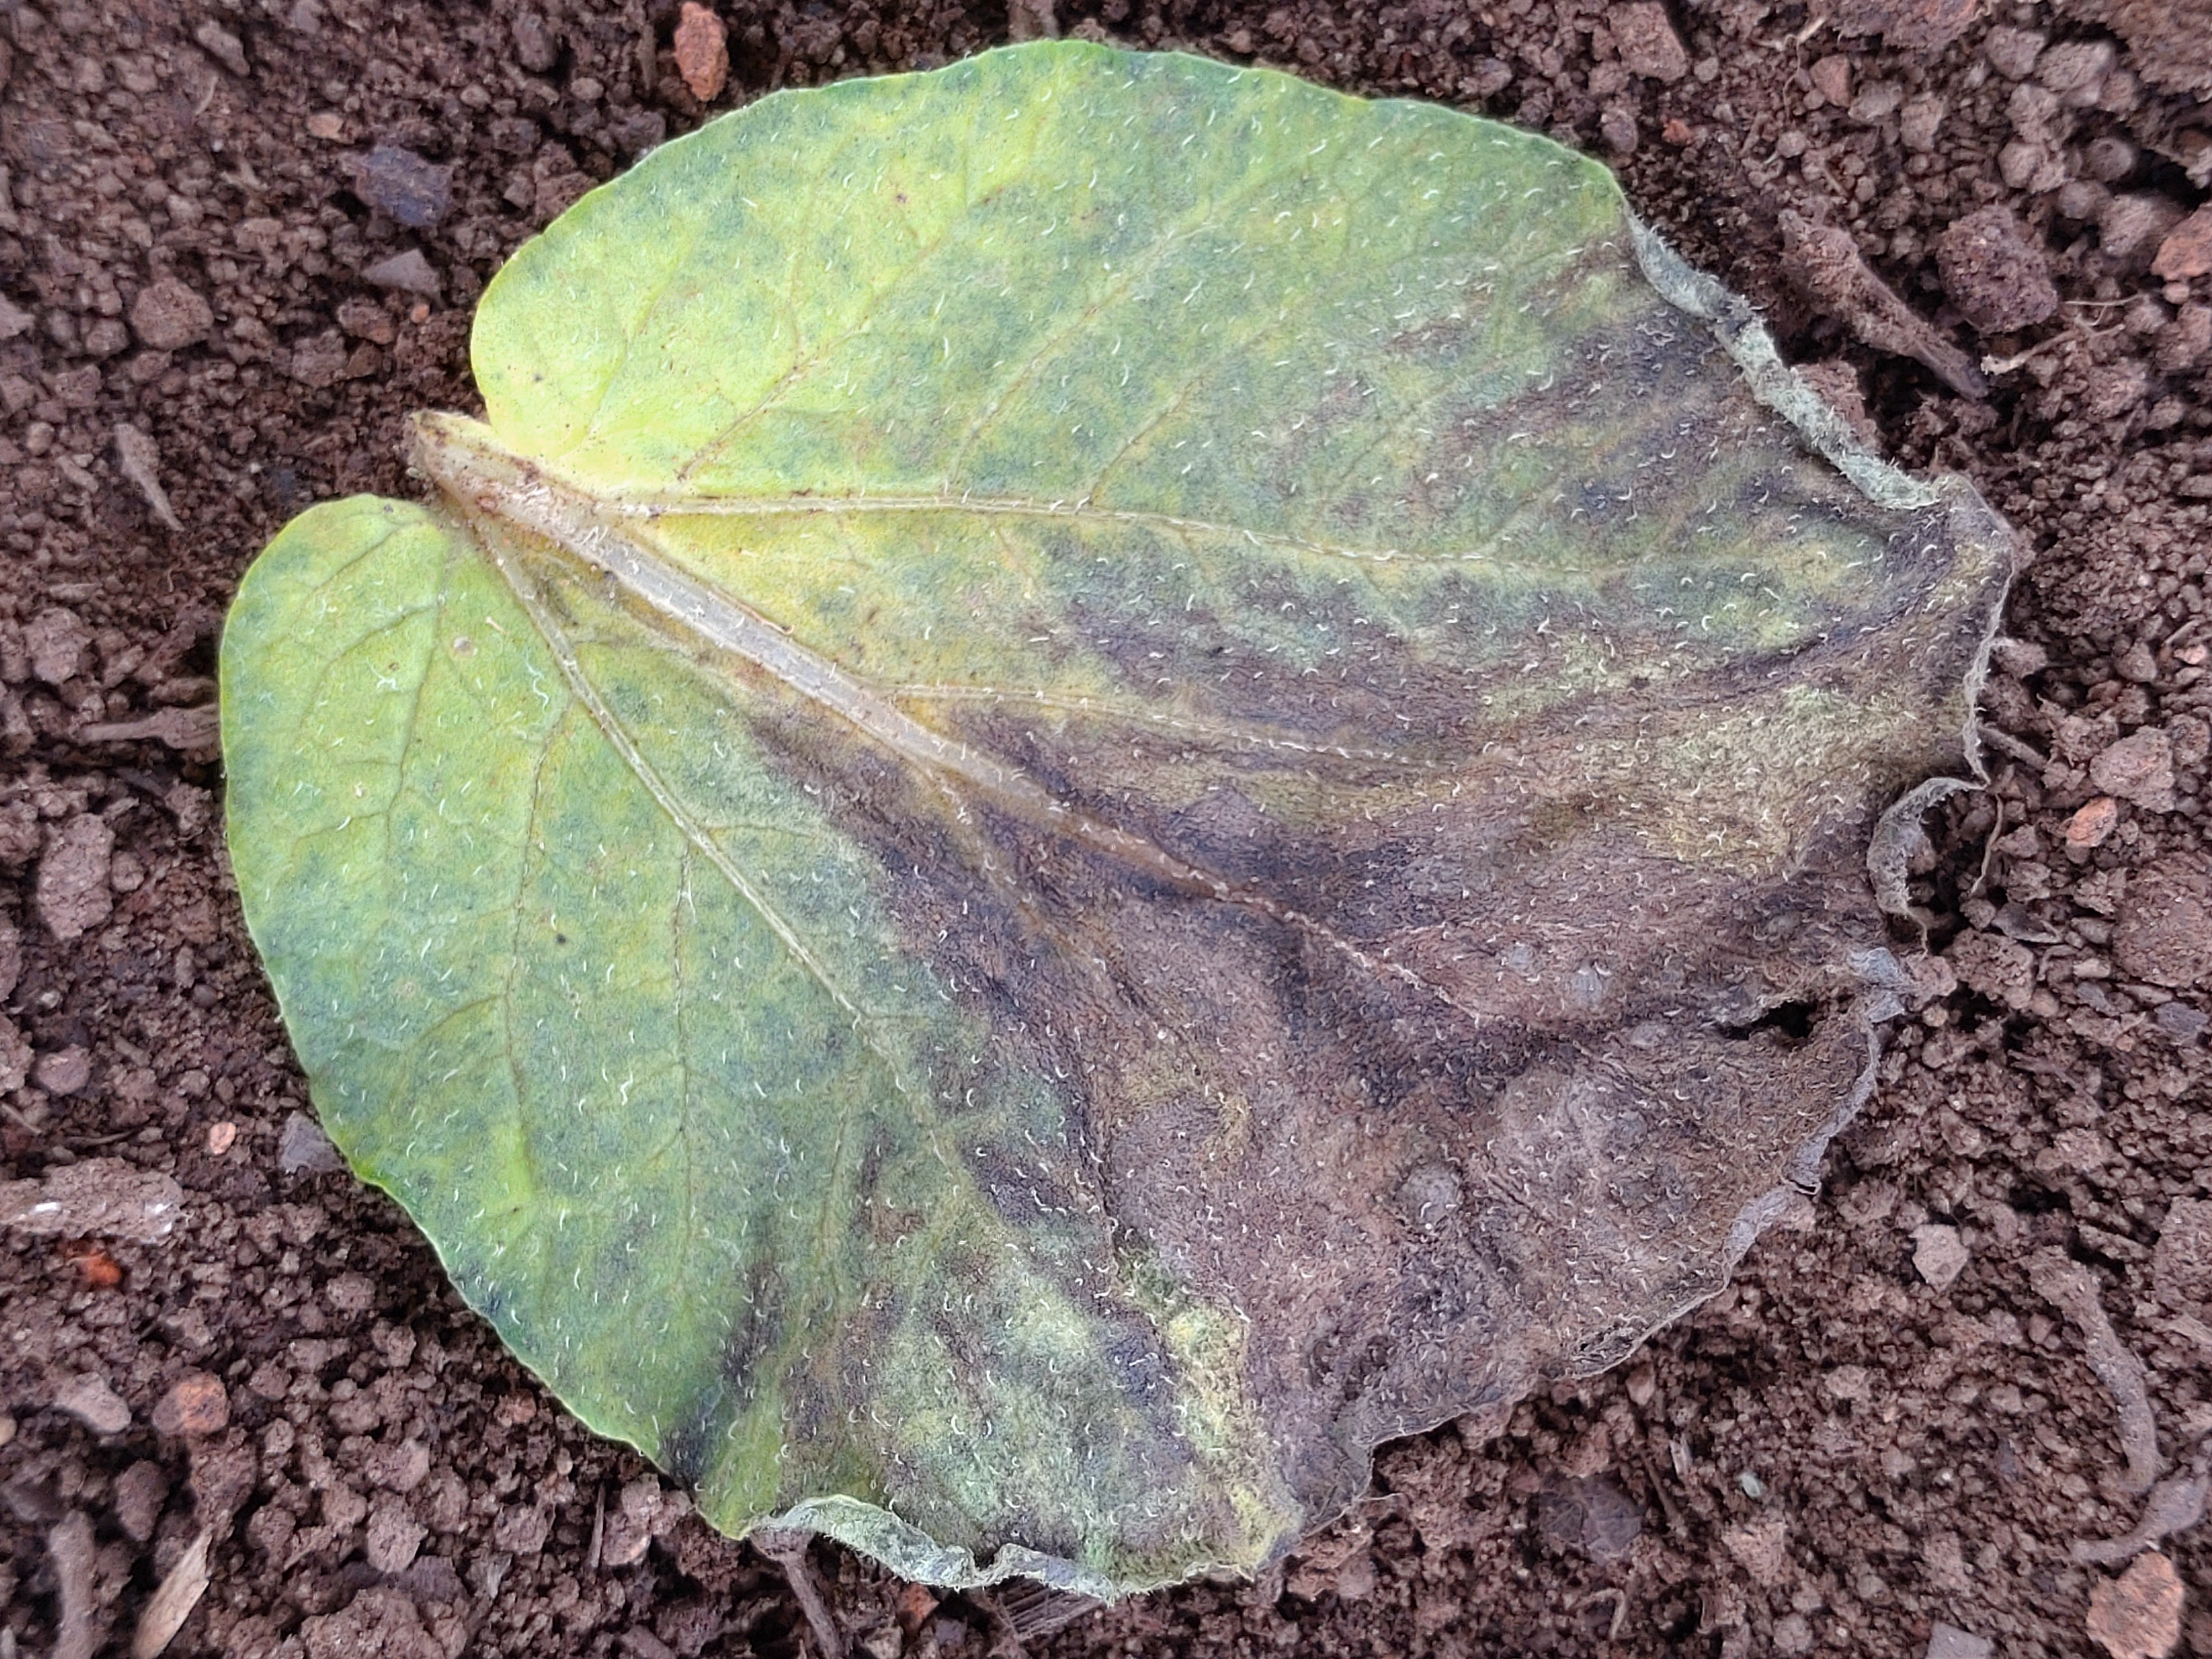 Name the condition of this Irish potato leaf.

late blight
